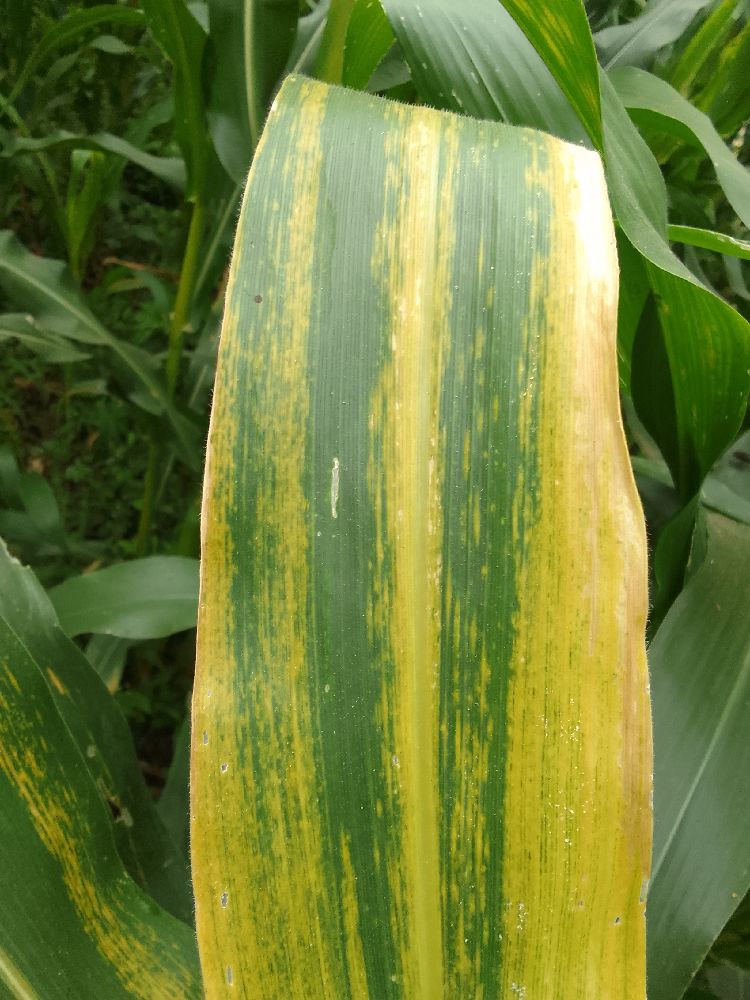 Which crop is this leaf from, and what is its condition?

maize, maize lethal necrosis
